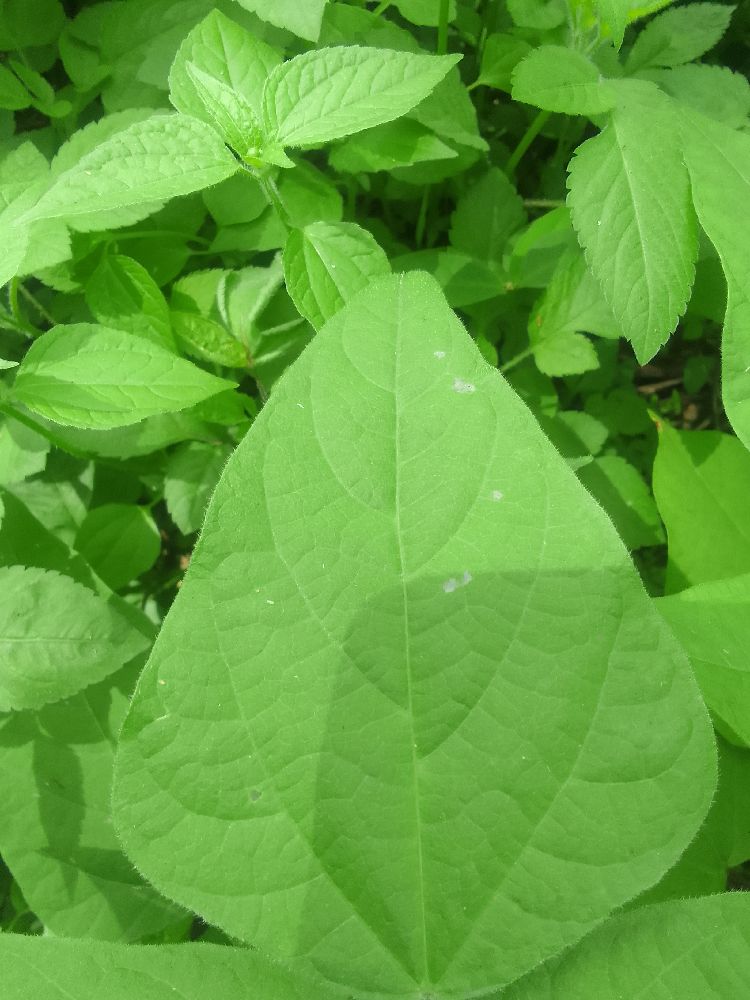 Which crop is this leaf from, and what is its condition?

common bean, healthy
